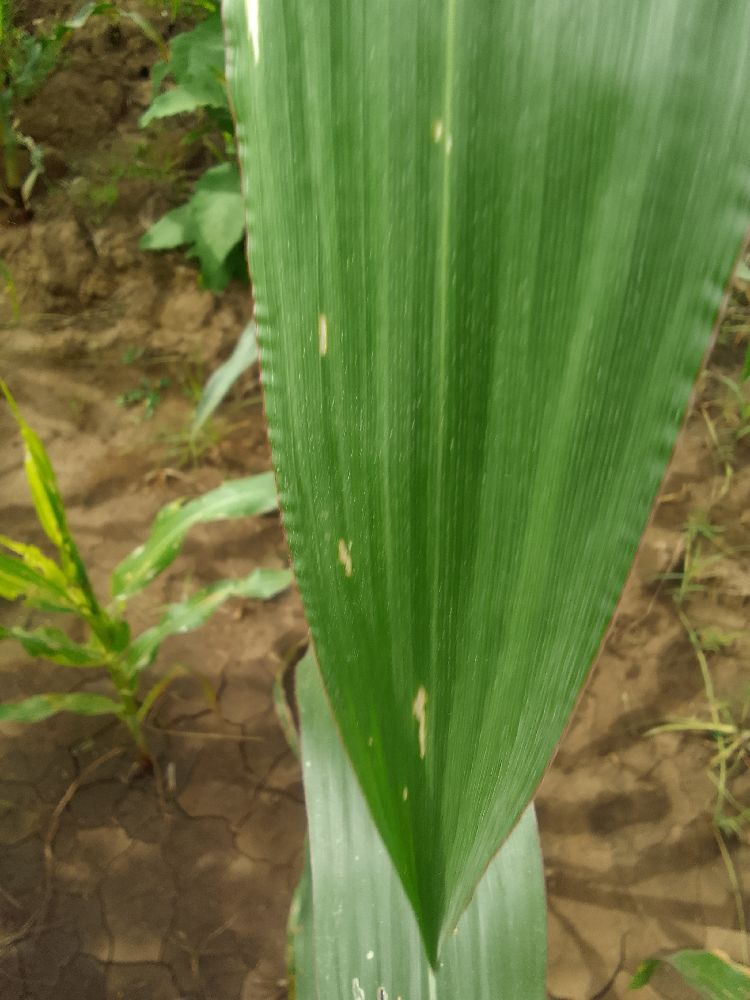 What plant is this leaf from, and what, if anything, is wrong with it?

maize, healthy
